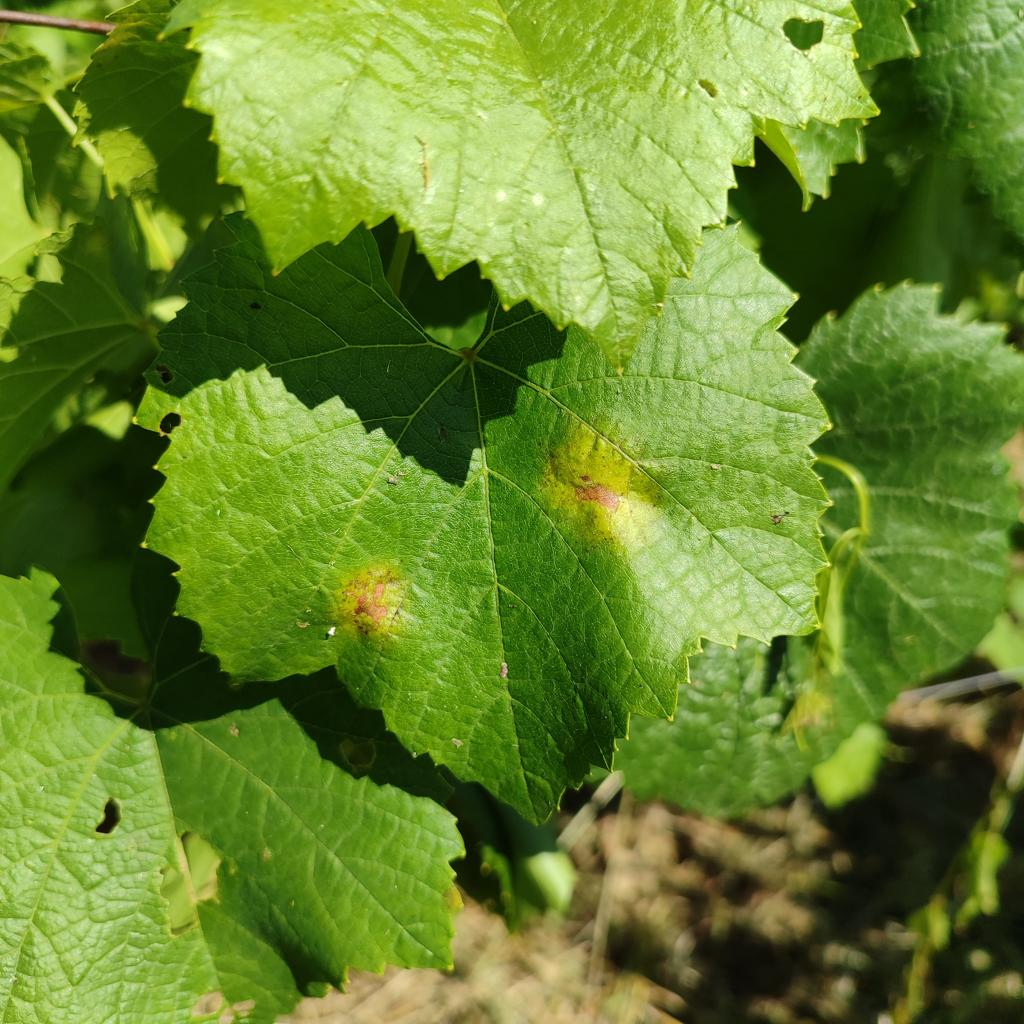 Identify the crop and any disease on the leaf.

grapevine, downy mildew
